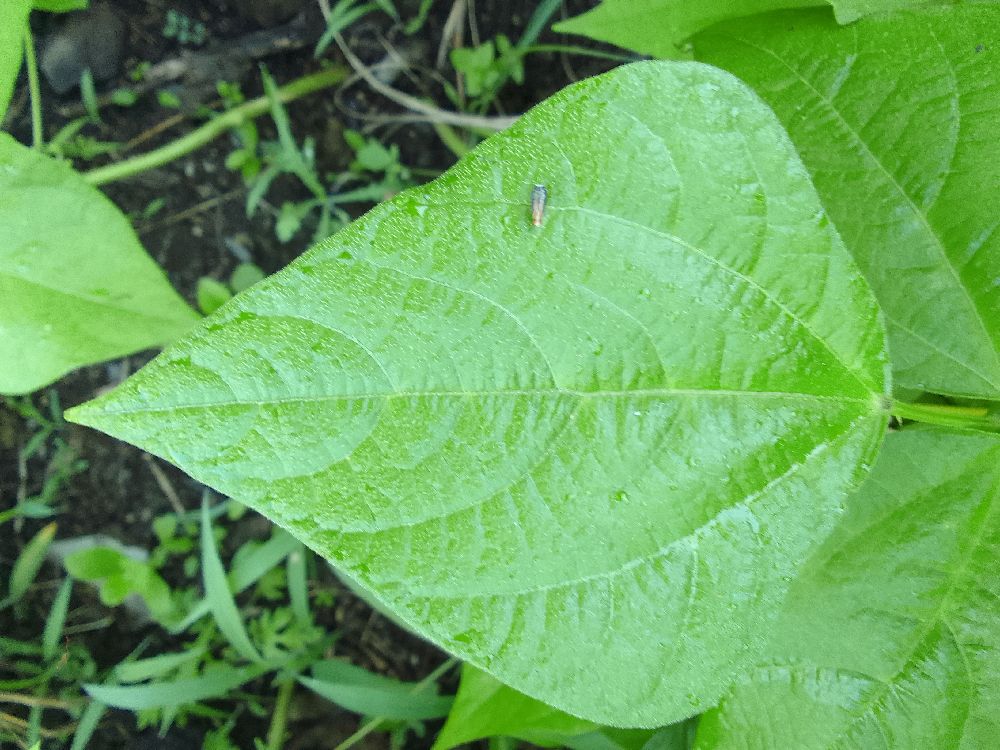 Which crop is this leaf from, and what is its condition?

common bean, healthy
